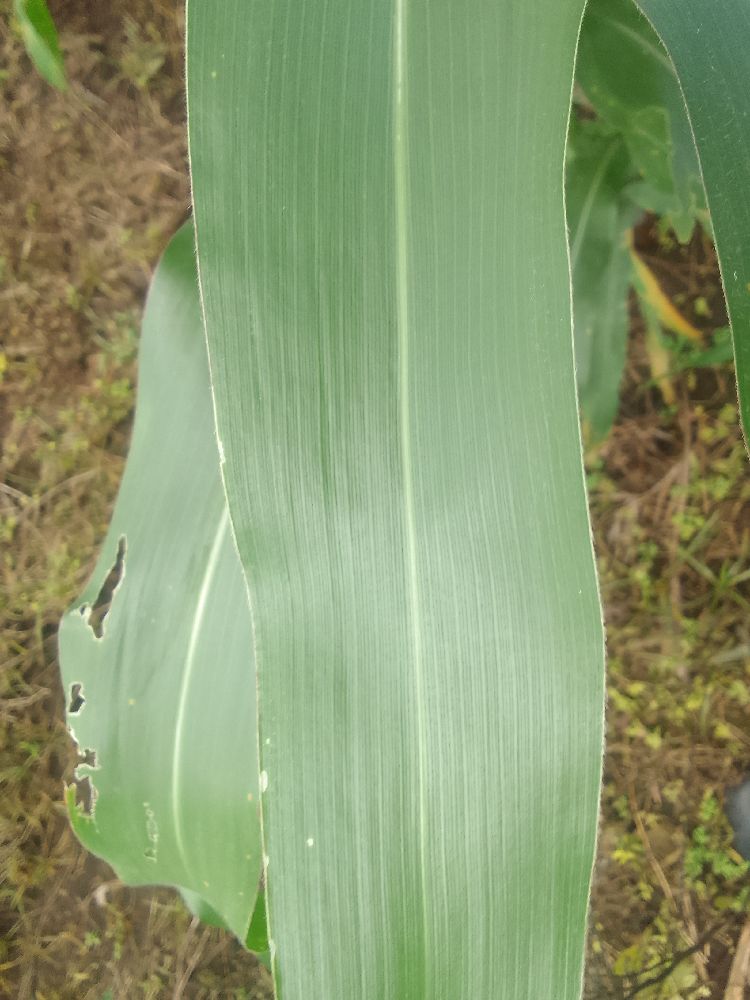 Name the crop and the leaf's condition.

maize, healthy
